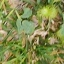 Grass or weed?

unstructured weed
